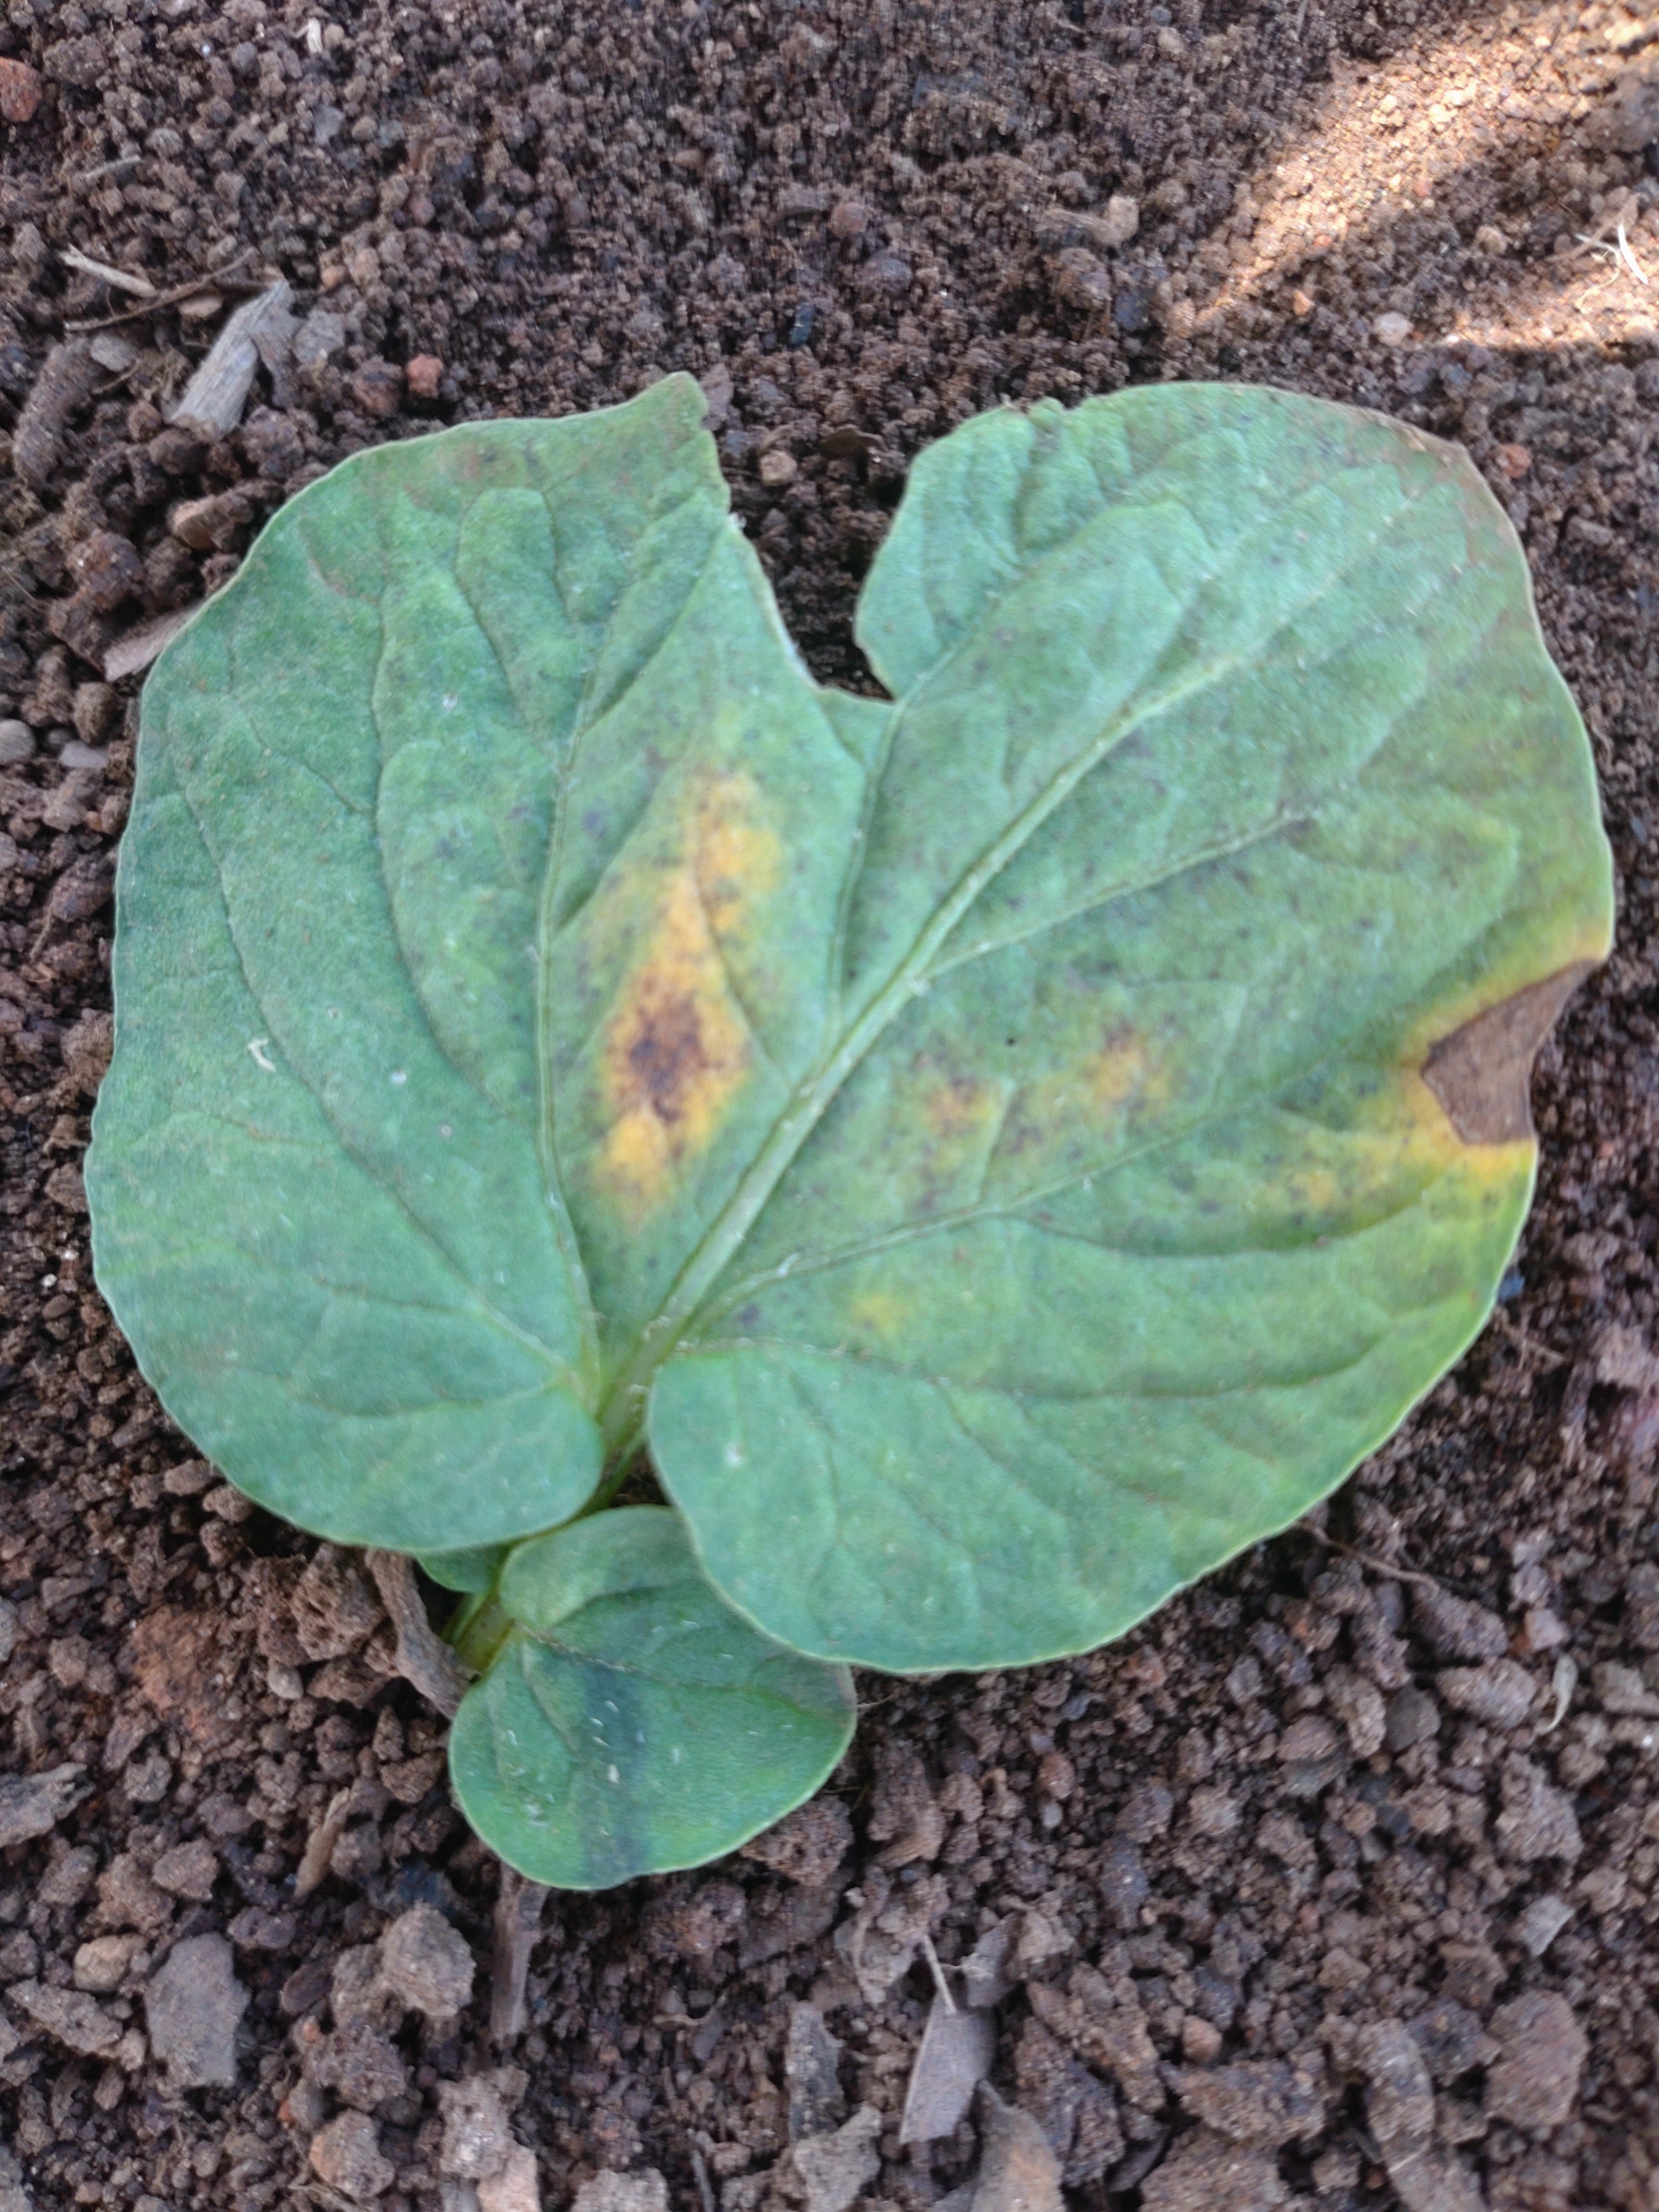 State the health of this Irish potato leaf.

late blight
